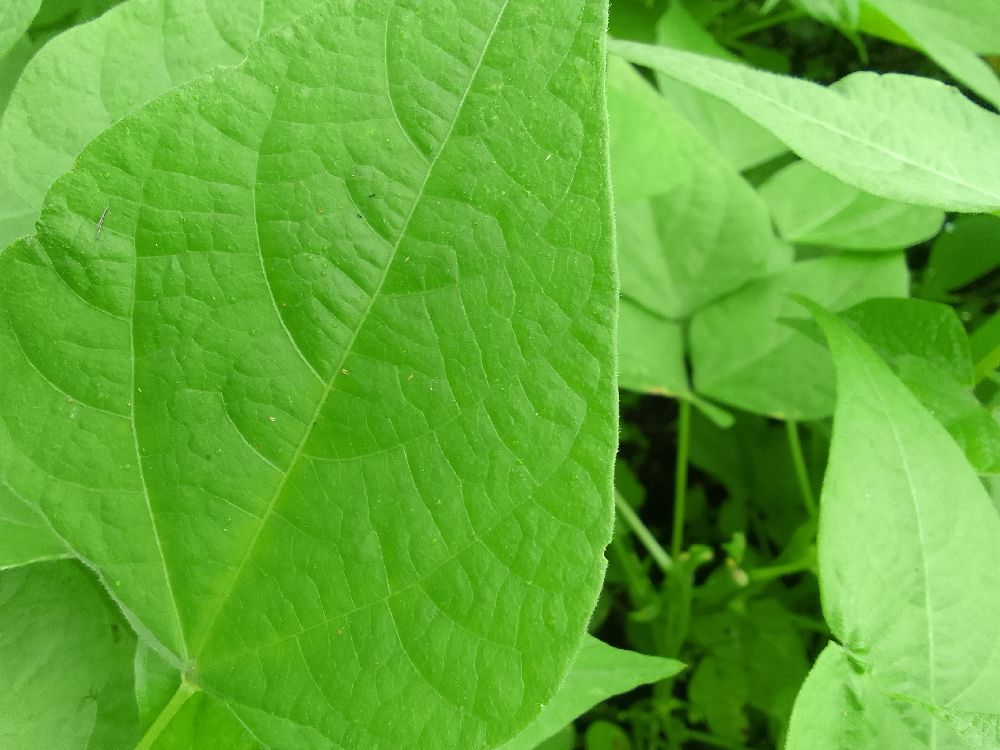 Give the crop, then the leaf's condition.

common bean, healthy
